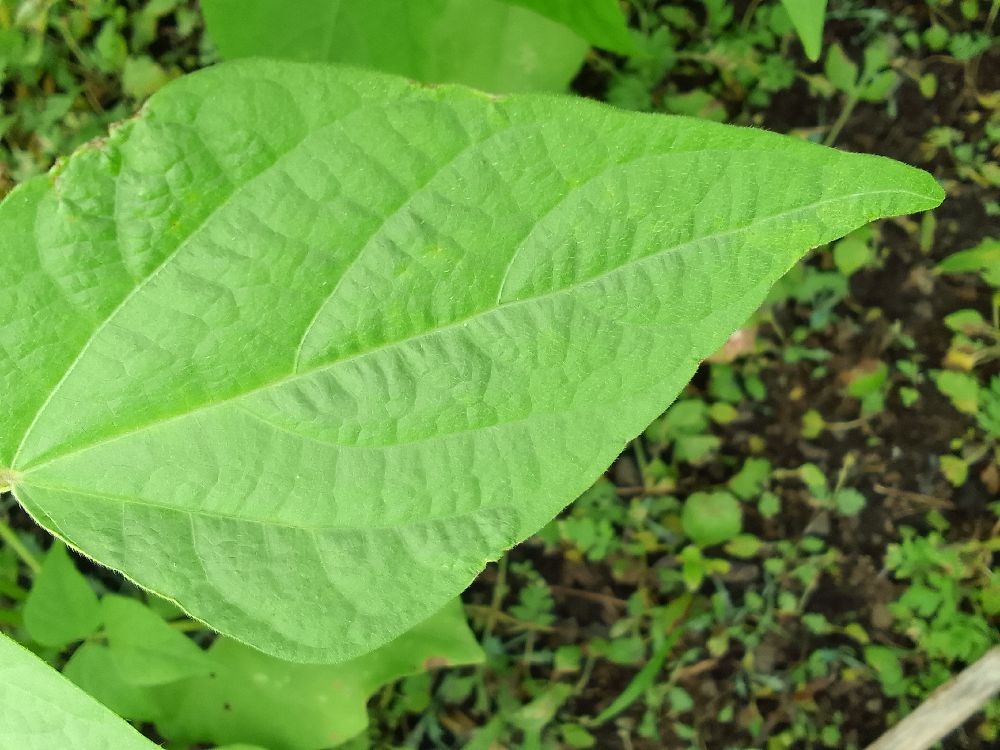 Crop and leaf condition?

common bean, healthy
